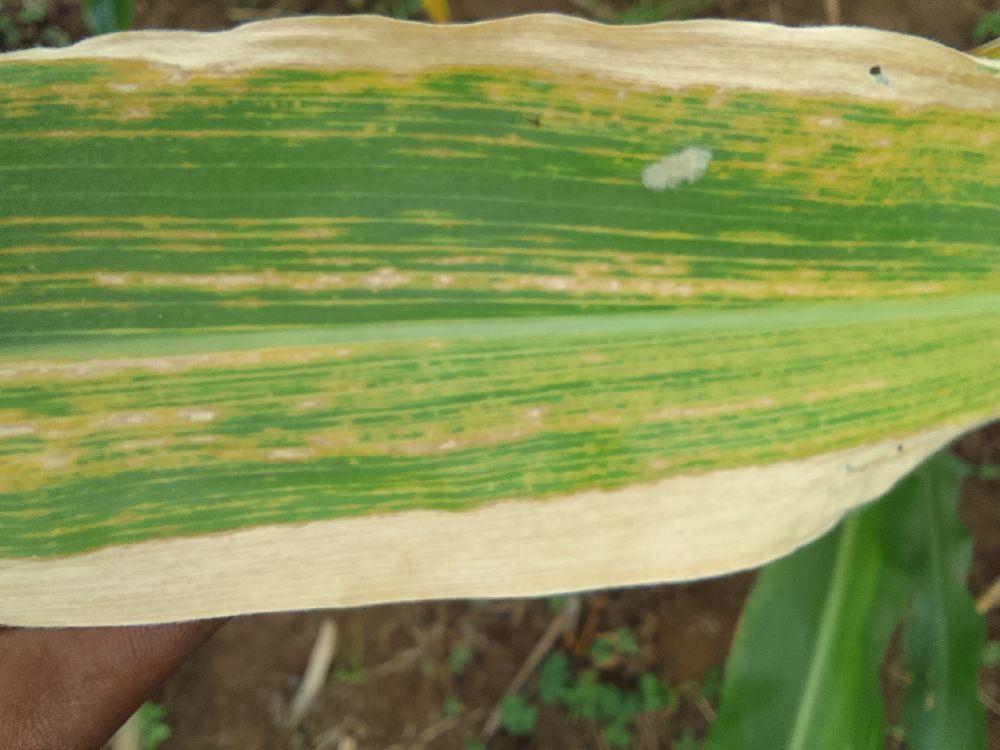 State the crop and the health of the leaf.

maize, maize lethal necrosis
